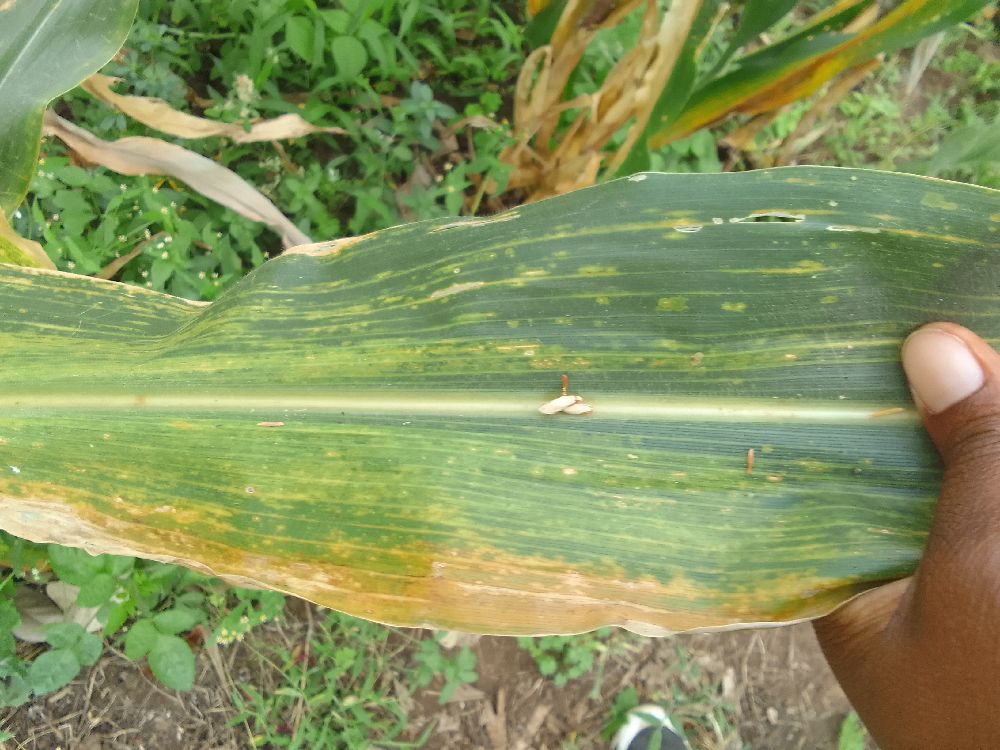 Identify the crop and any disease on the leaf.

maize, maize lethal necrosis
